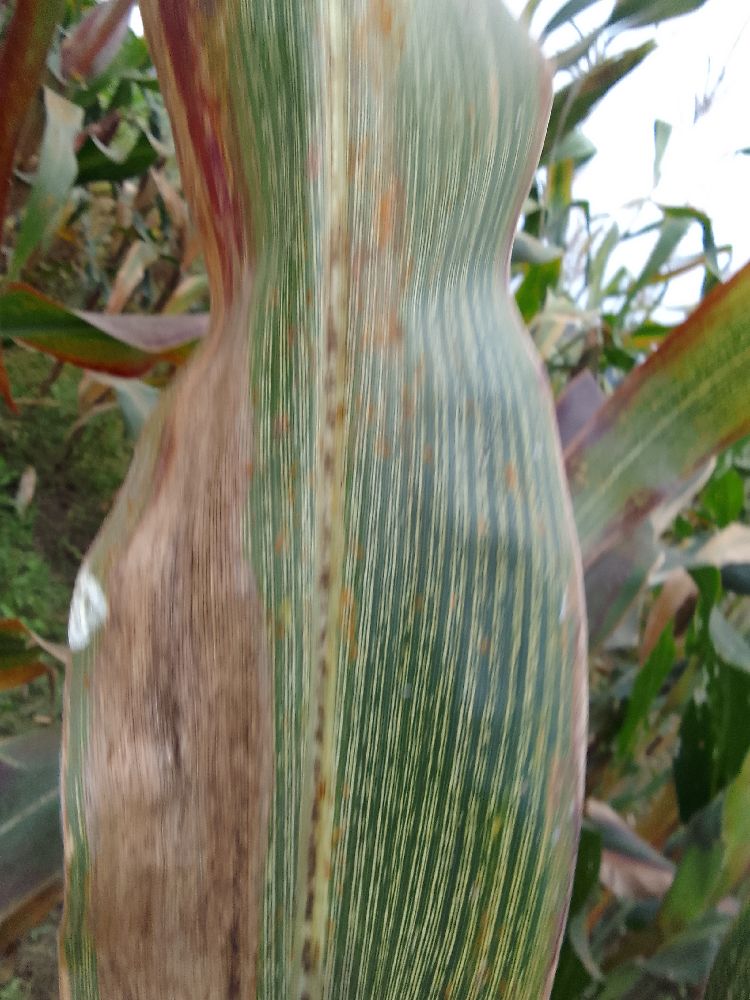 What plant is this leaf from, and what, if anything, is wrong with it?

maize, maize streak virus
